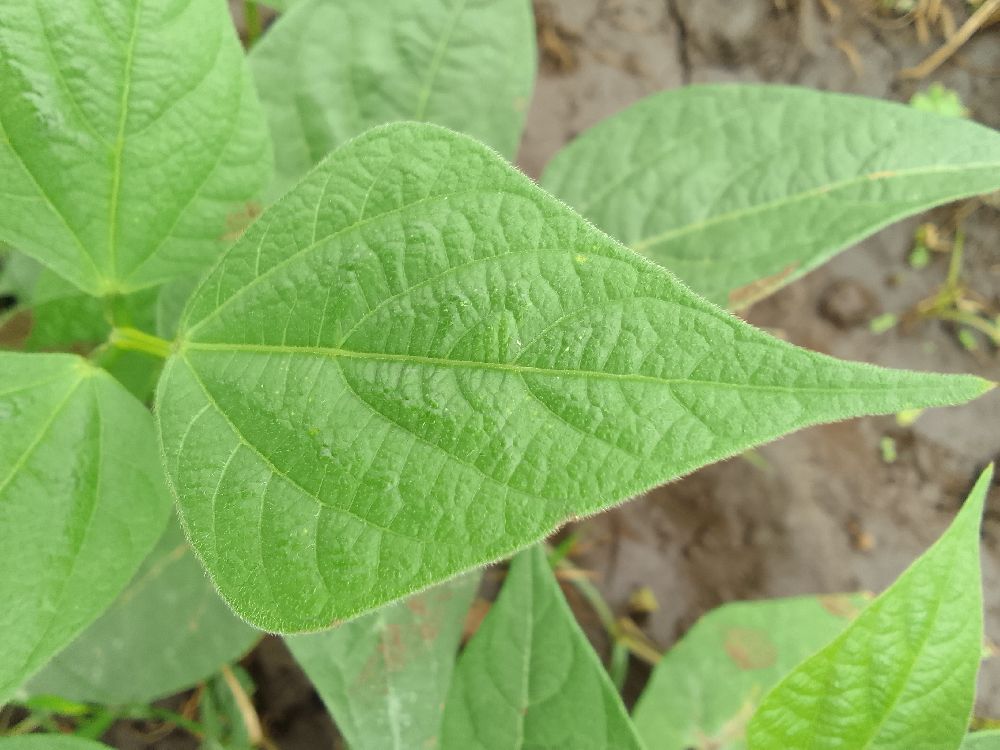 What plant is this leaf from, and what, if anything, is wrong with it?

common bean, healthy
